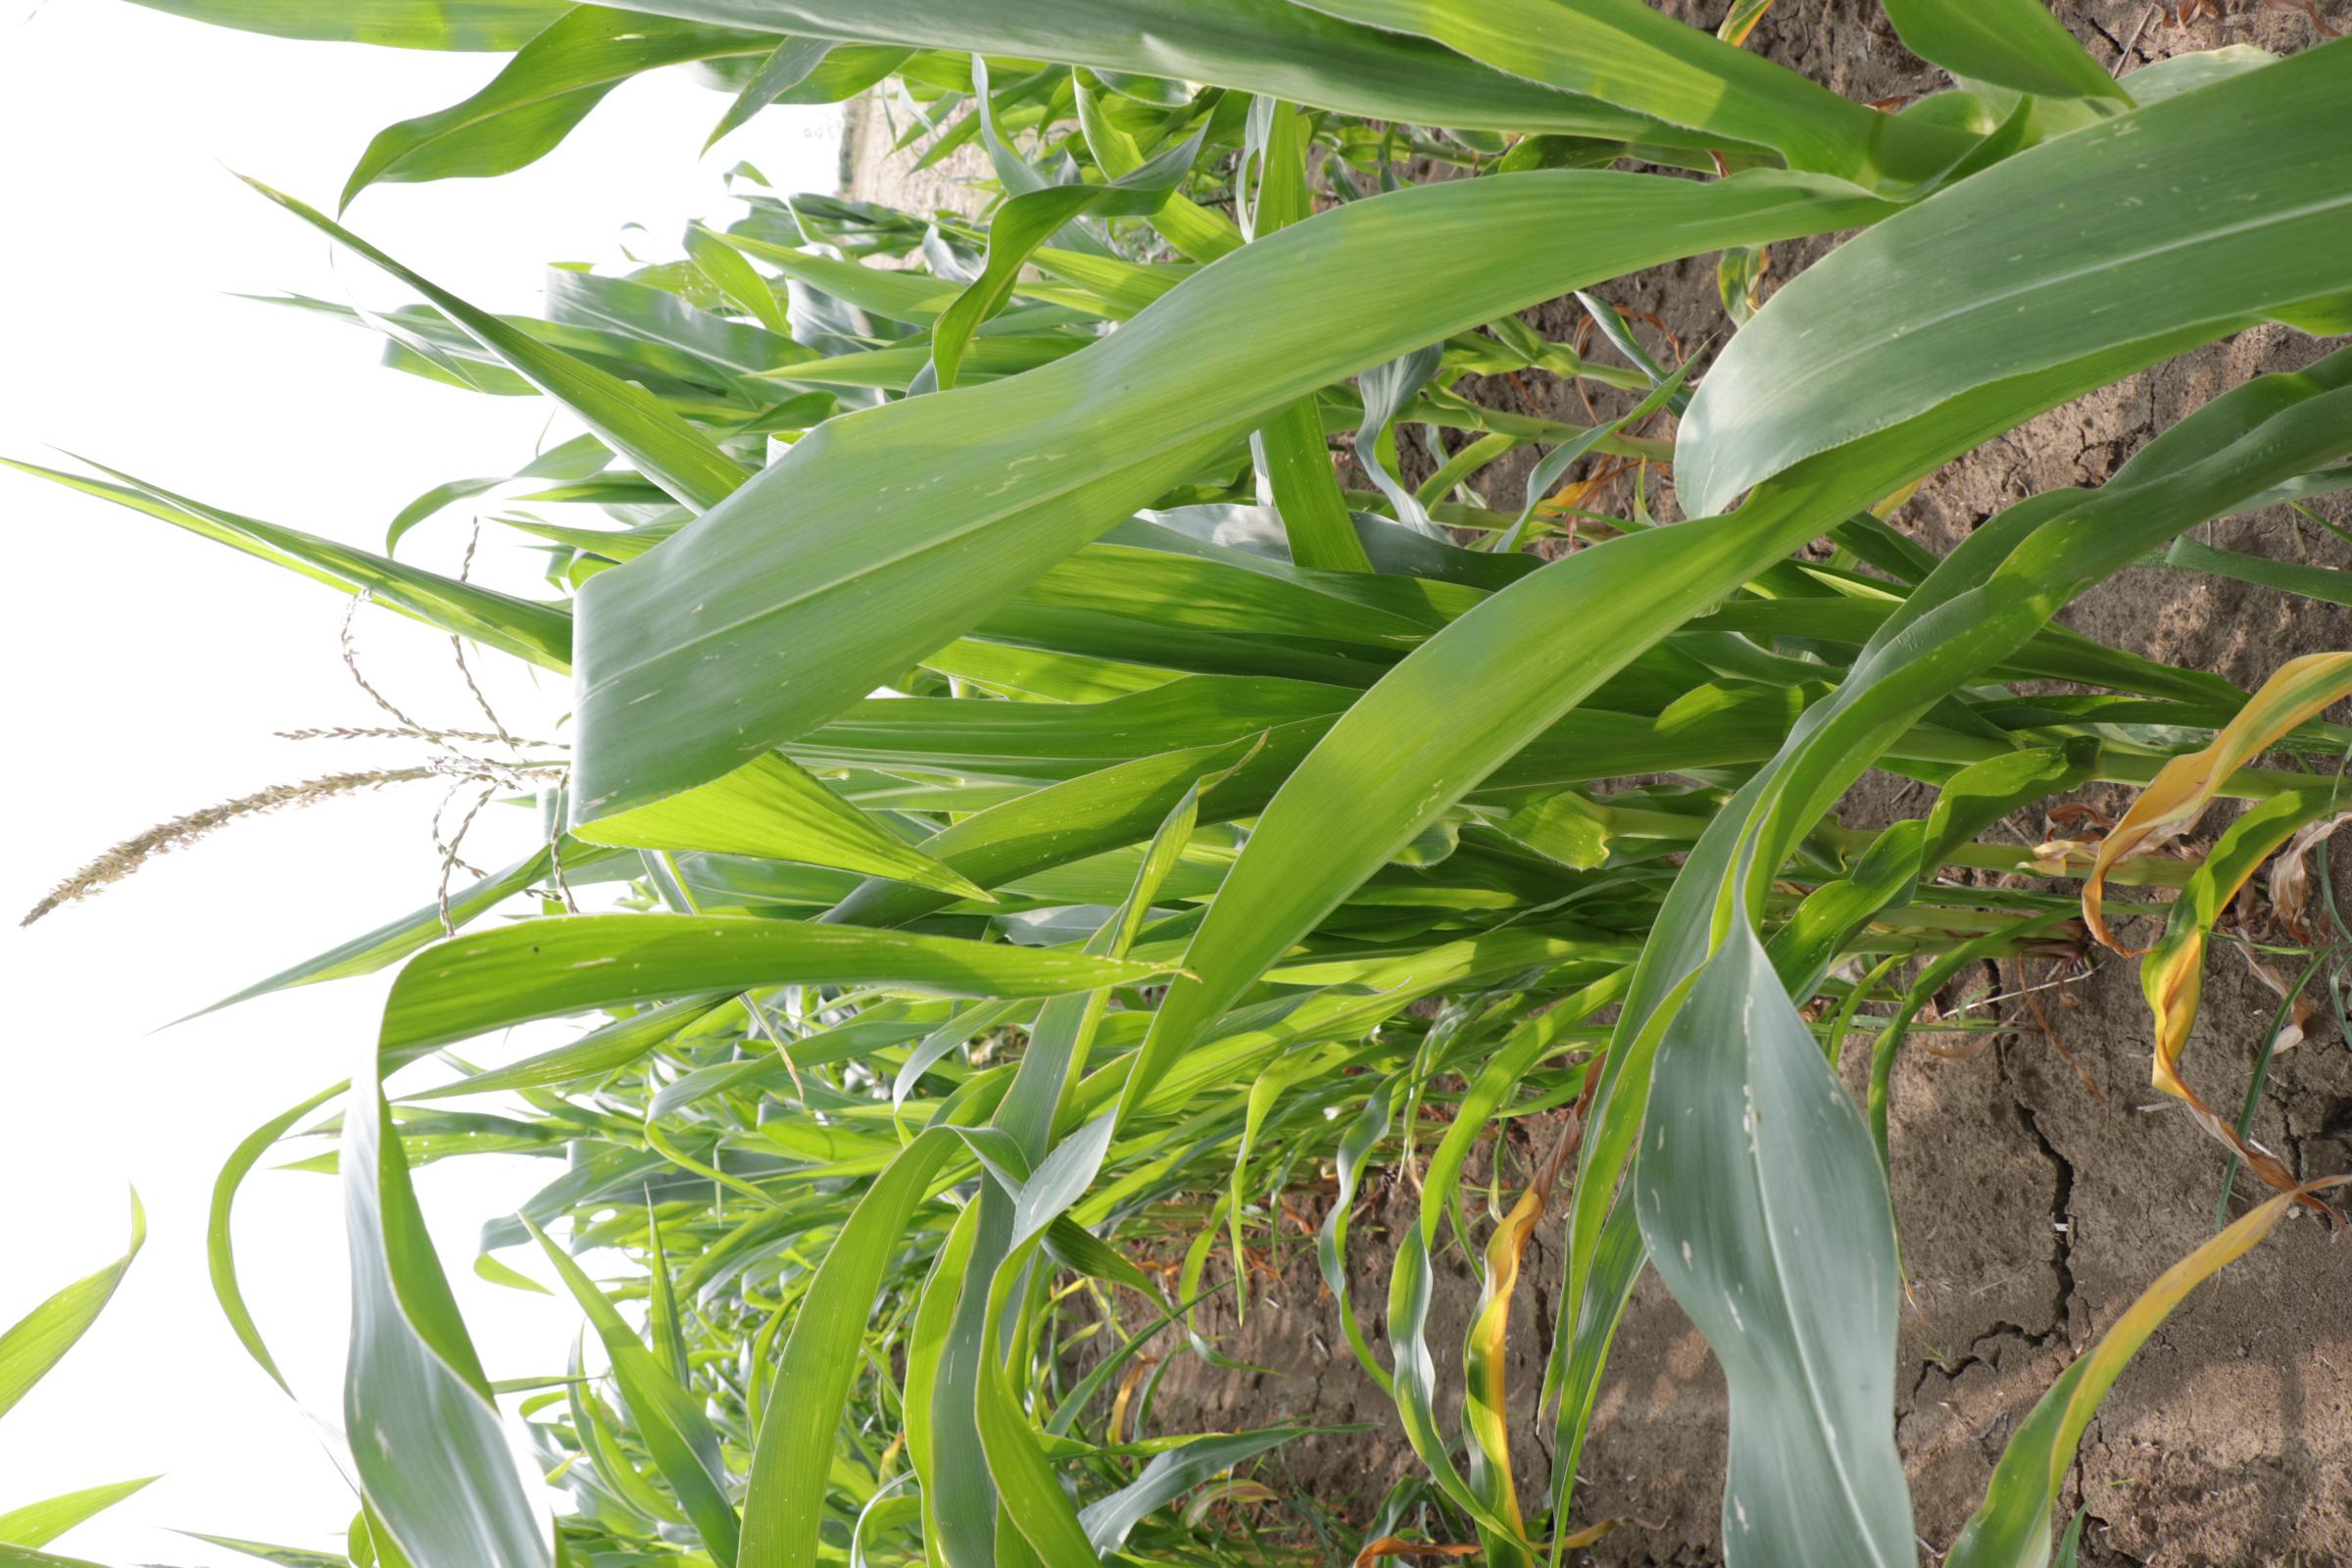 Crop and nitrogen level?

maize, full nitrogen fertilisation
